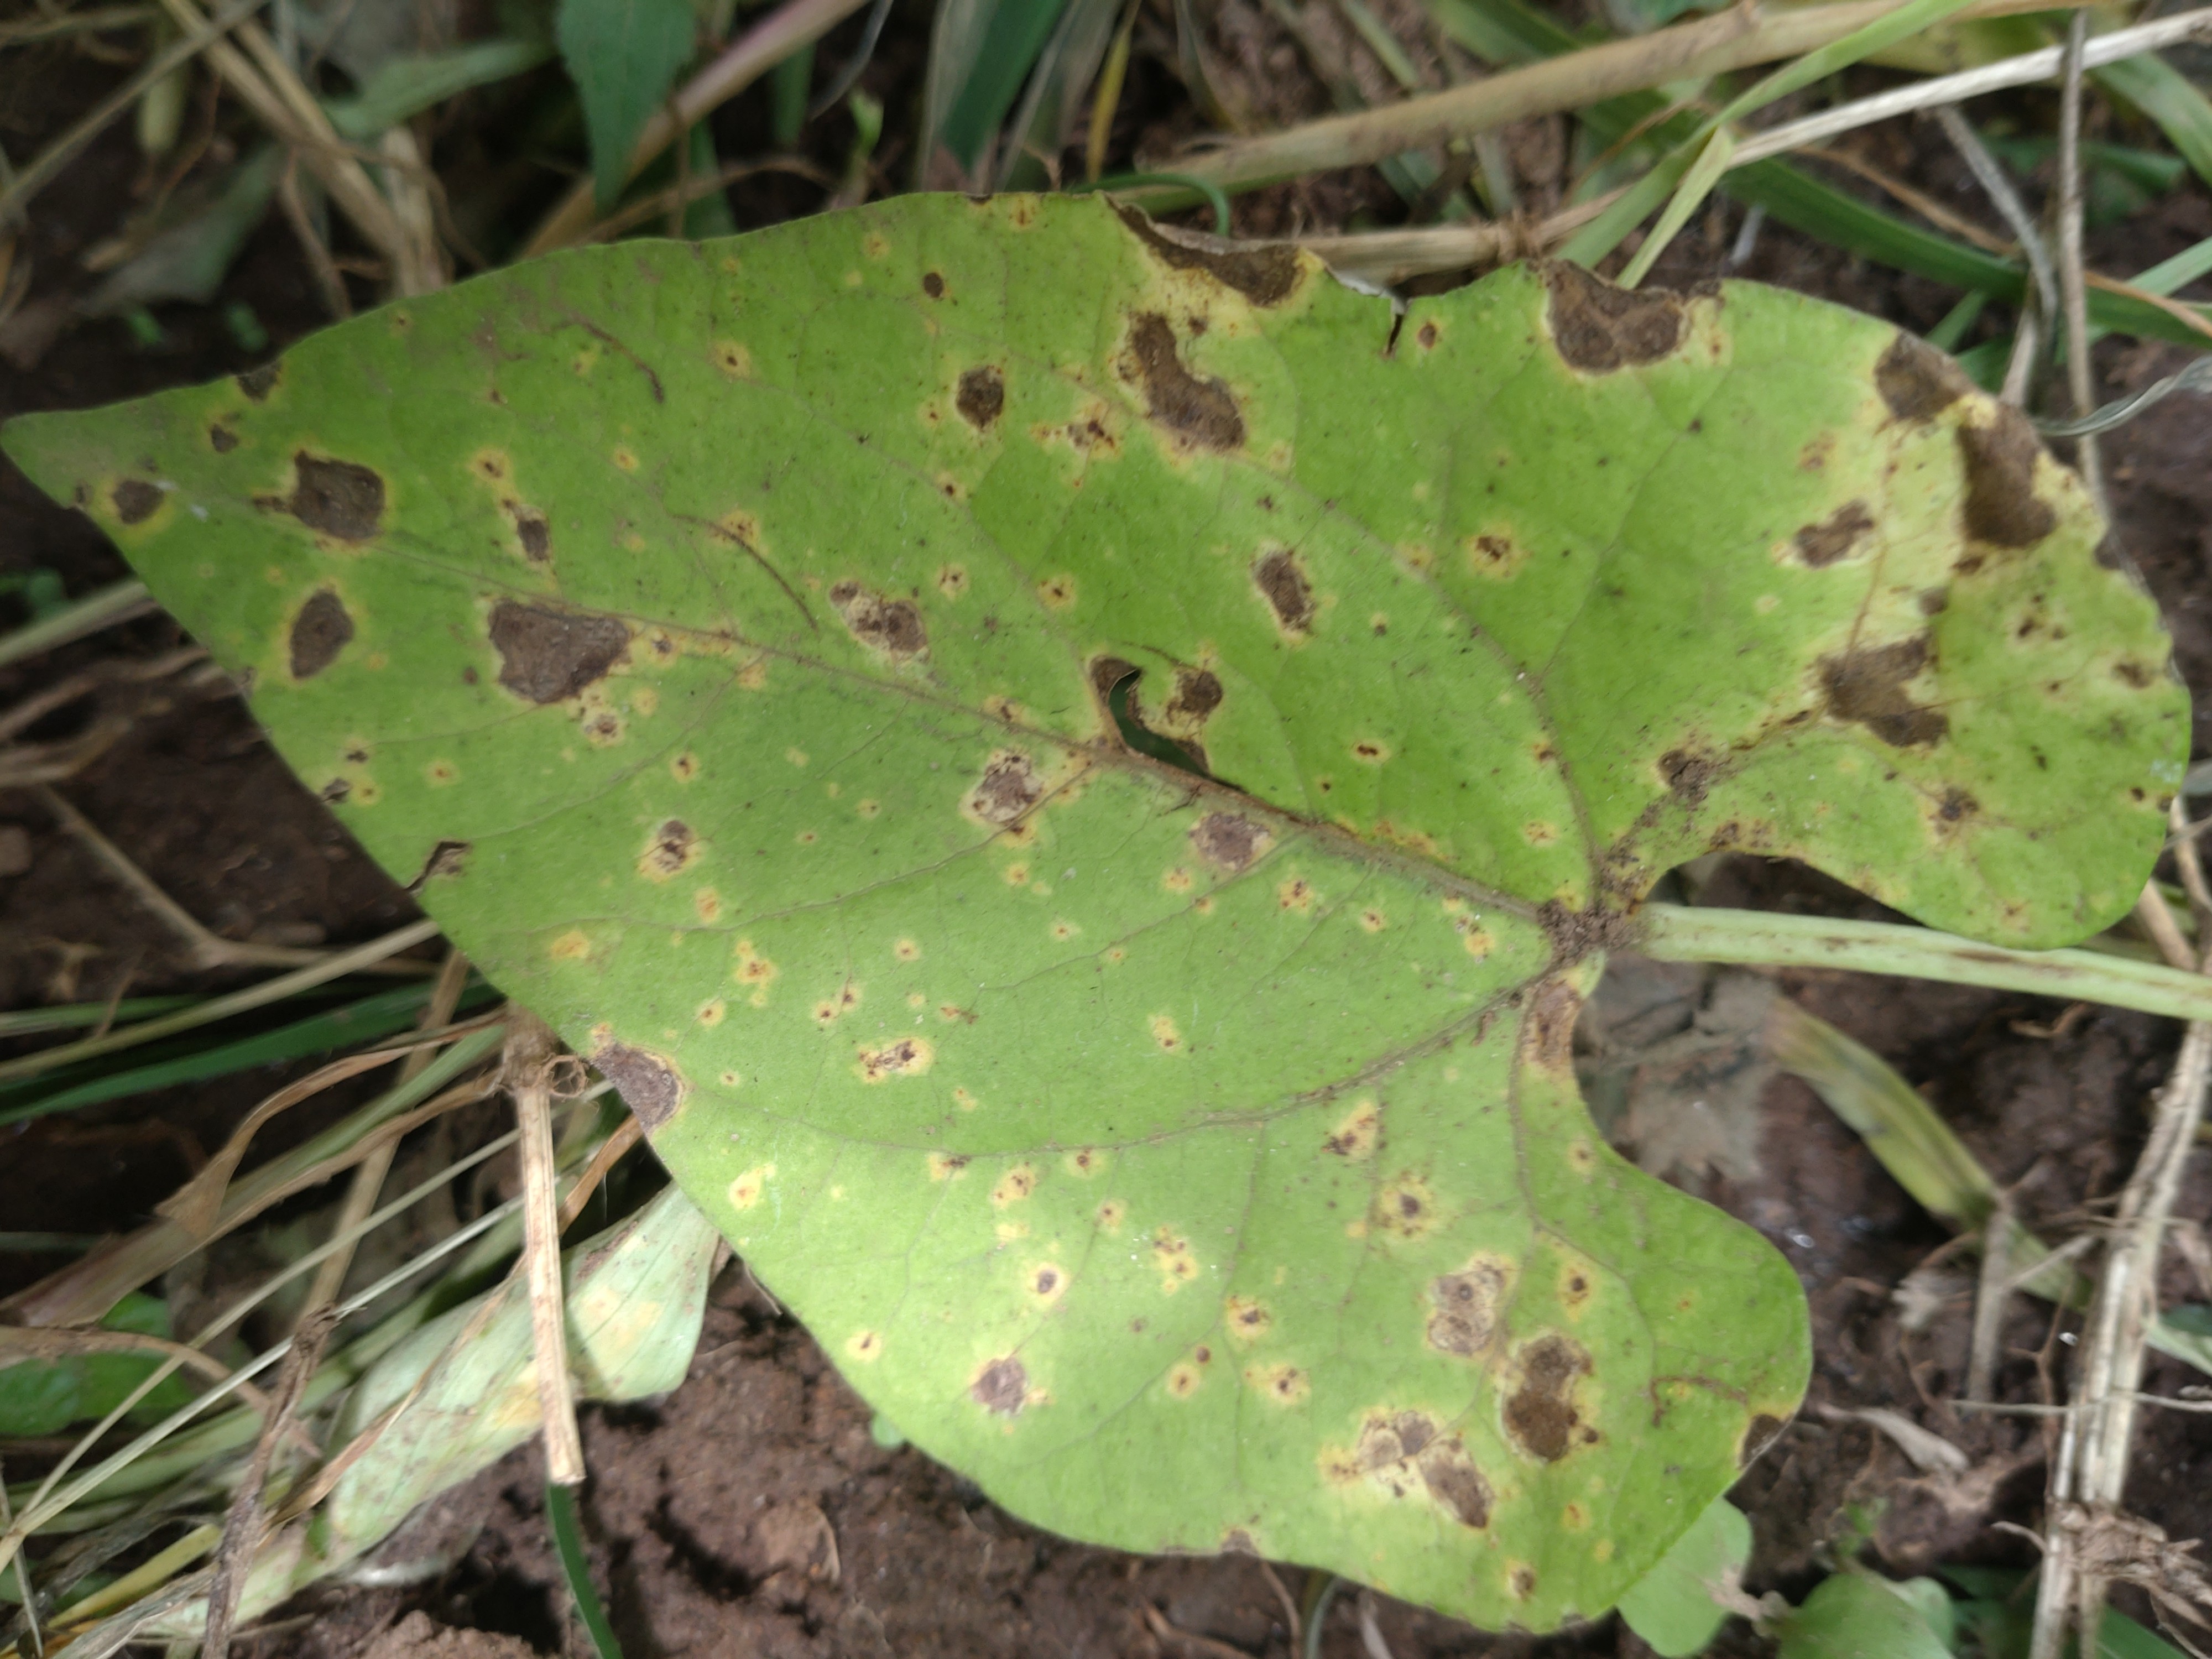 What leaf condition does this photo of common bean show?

rust
